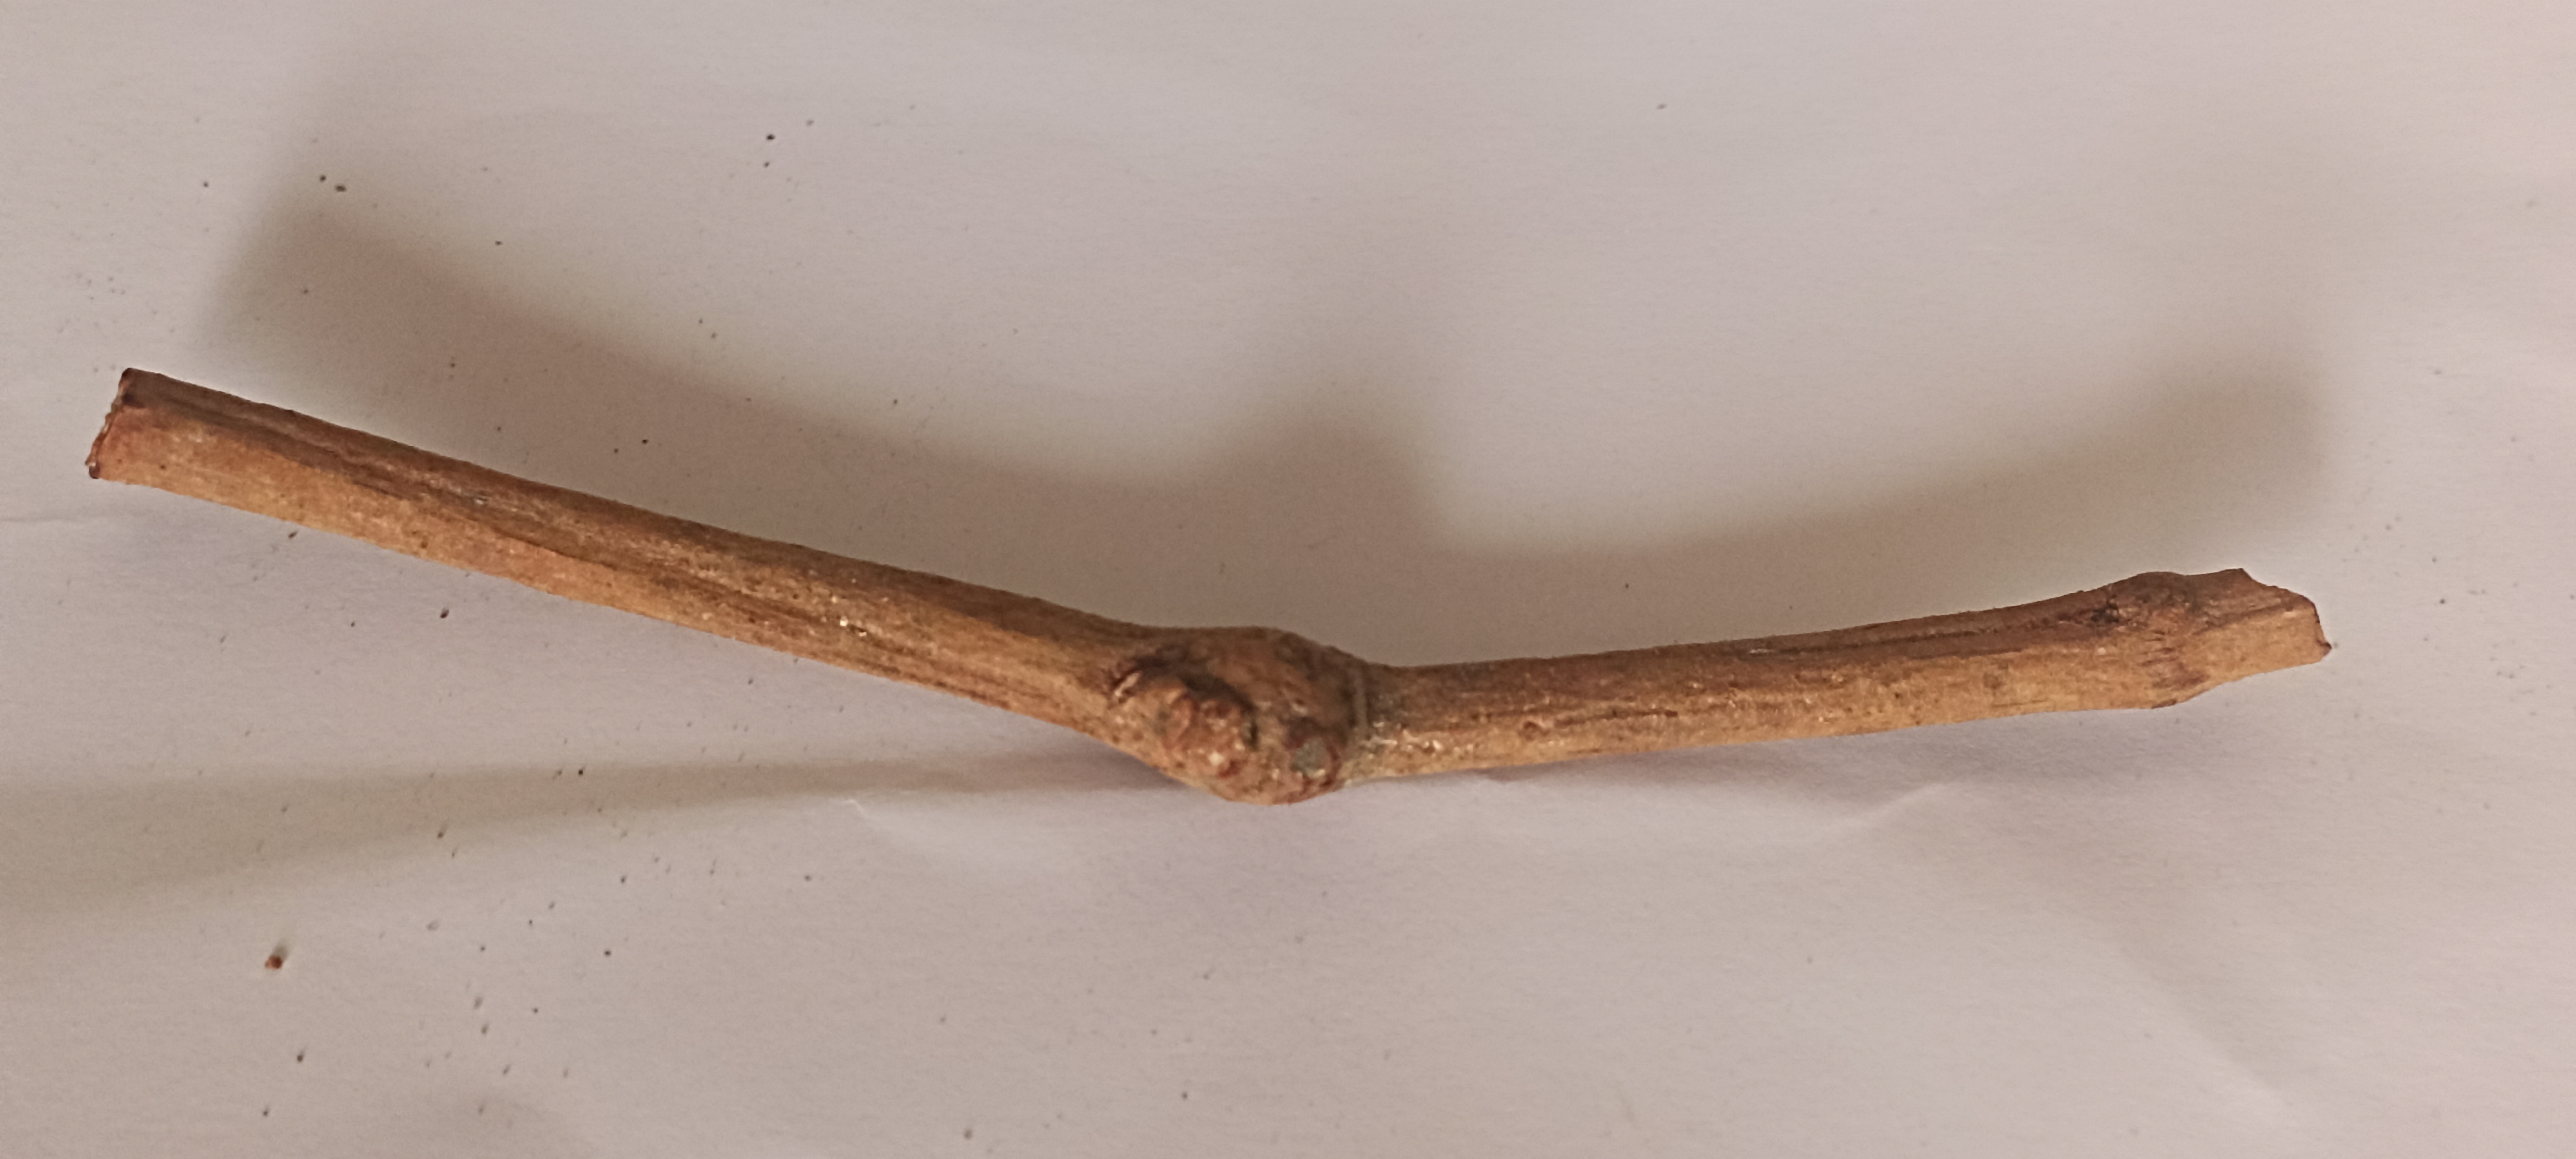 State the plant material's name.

manjistha
